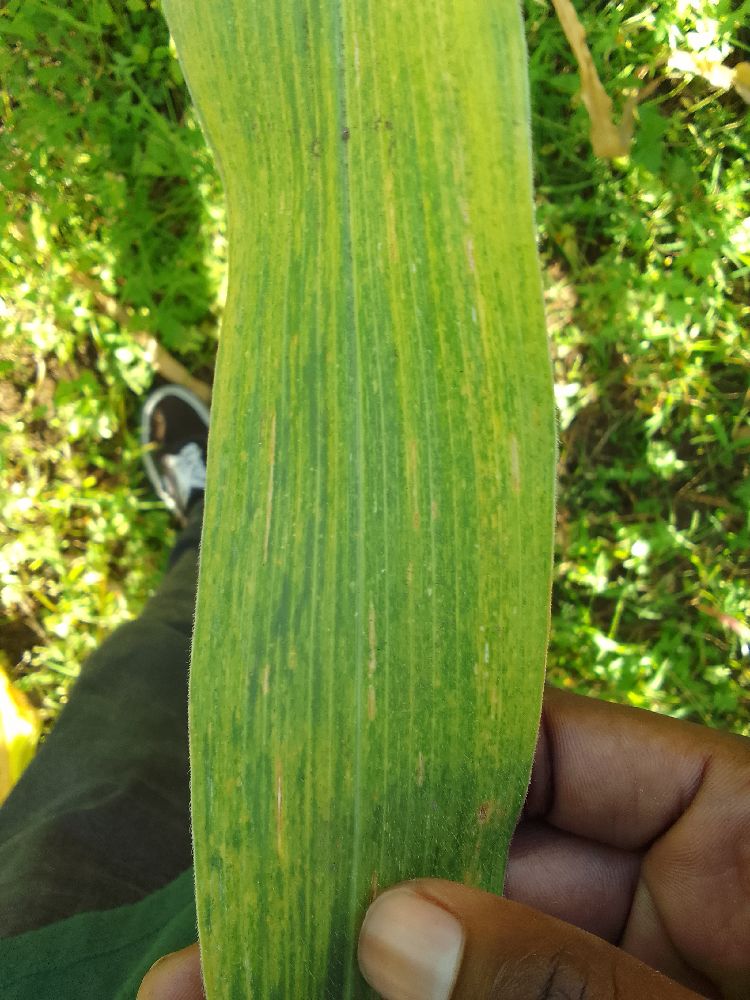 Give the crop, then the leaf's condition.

maize, maize lethal necrosis
